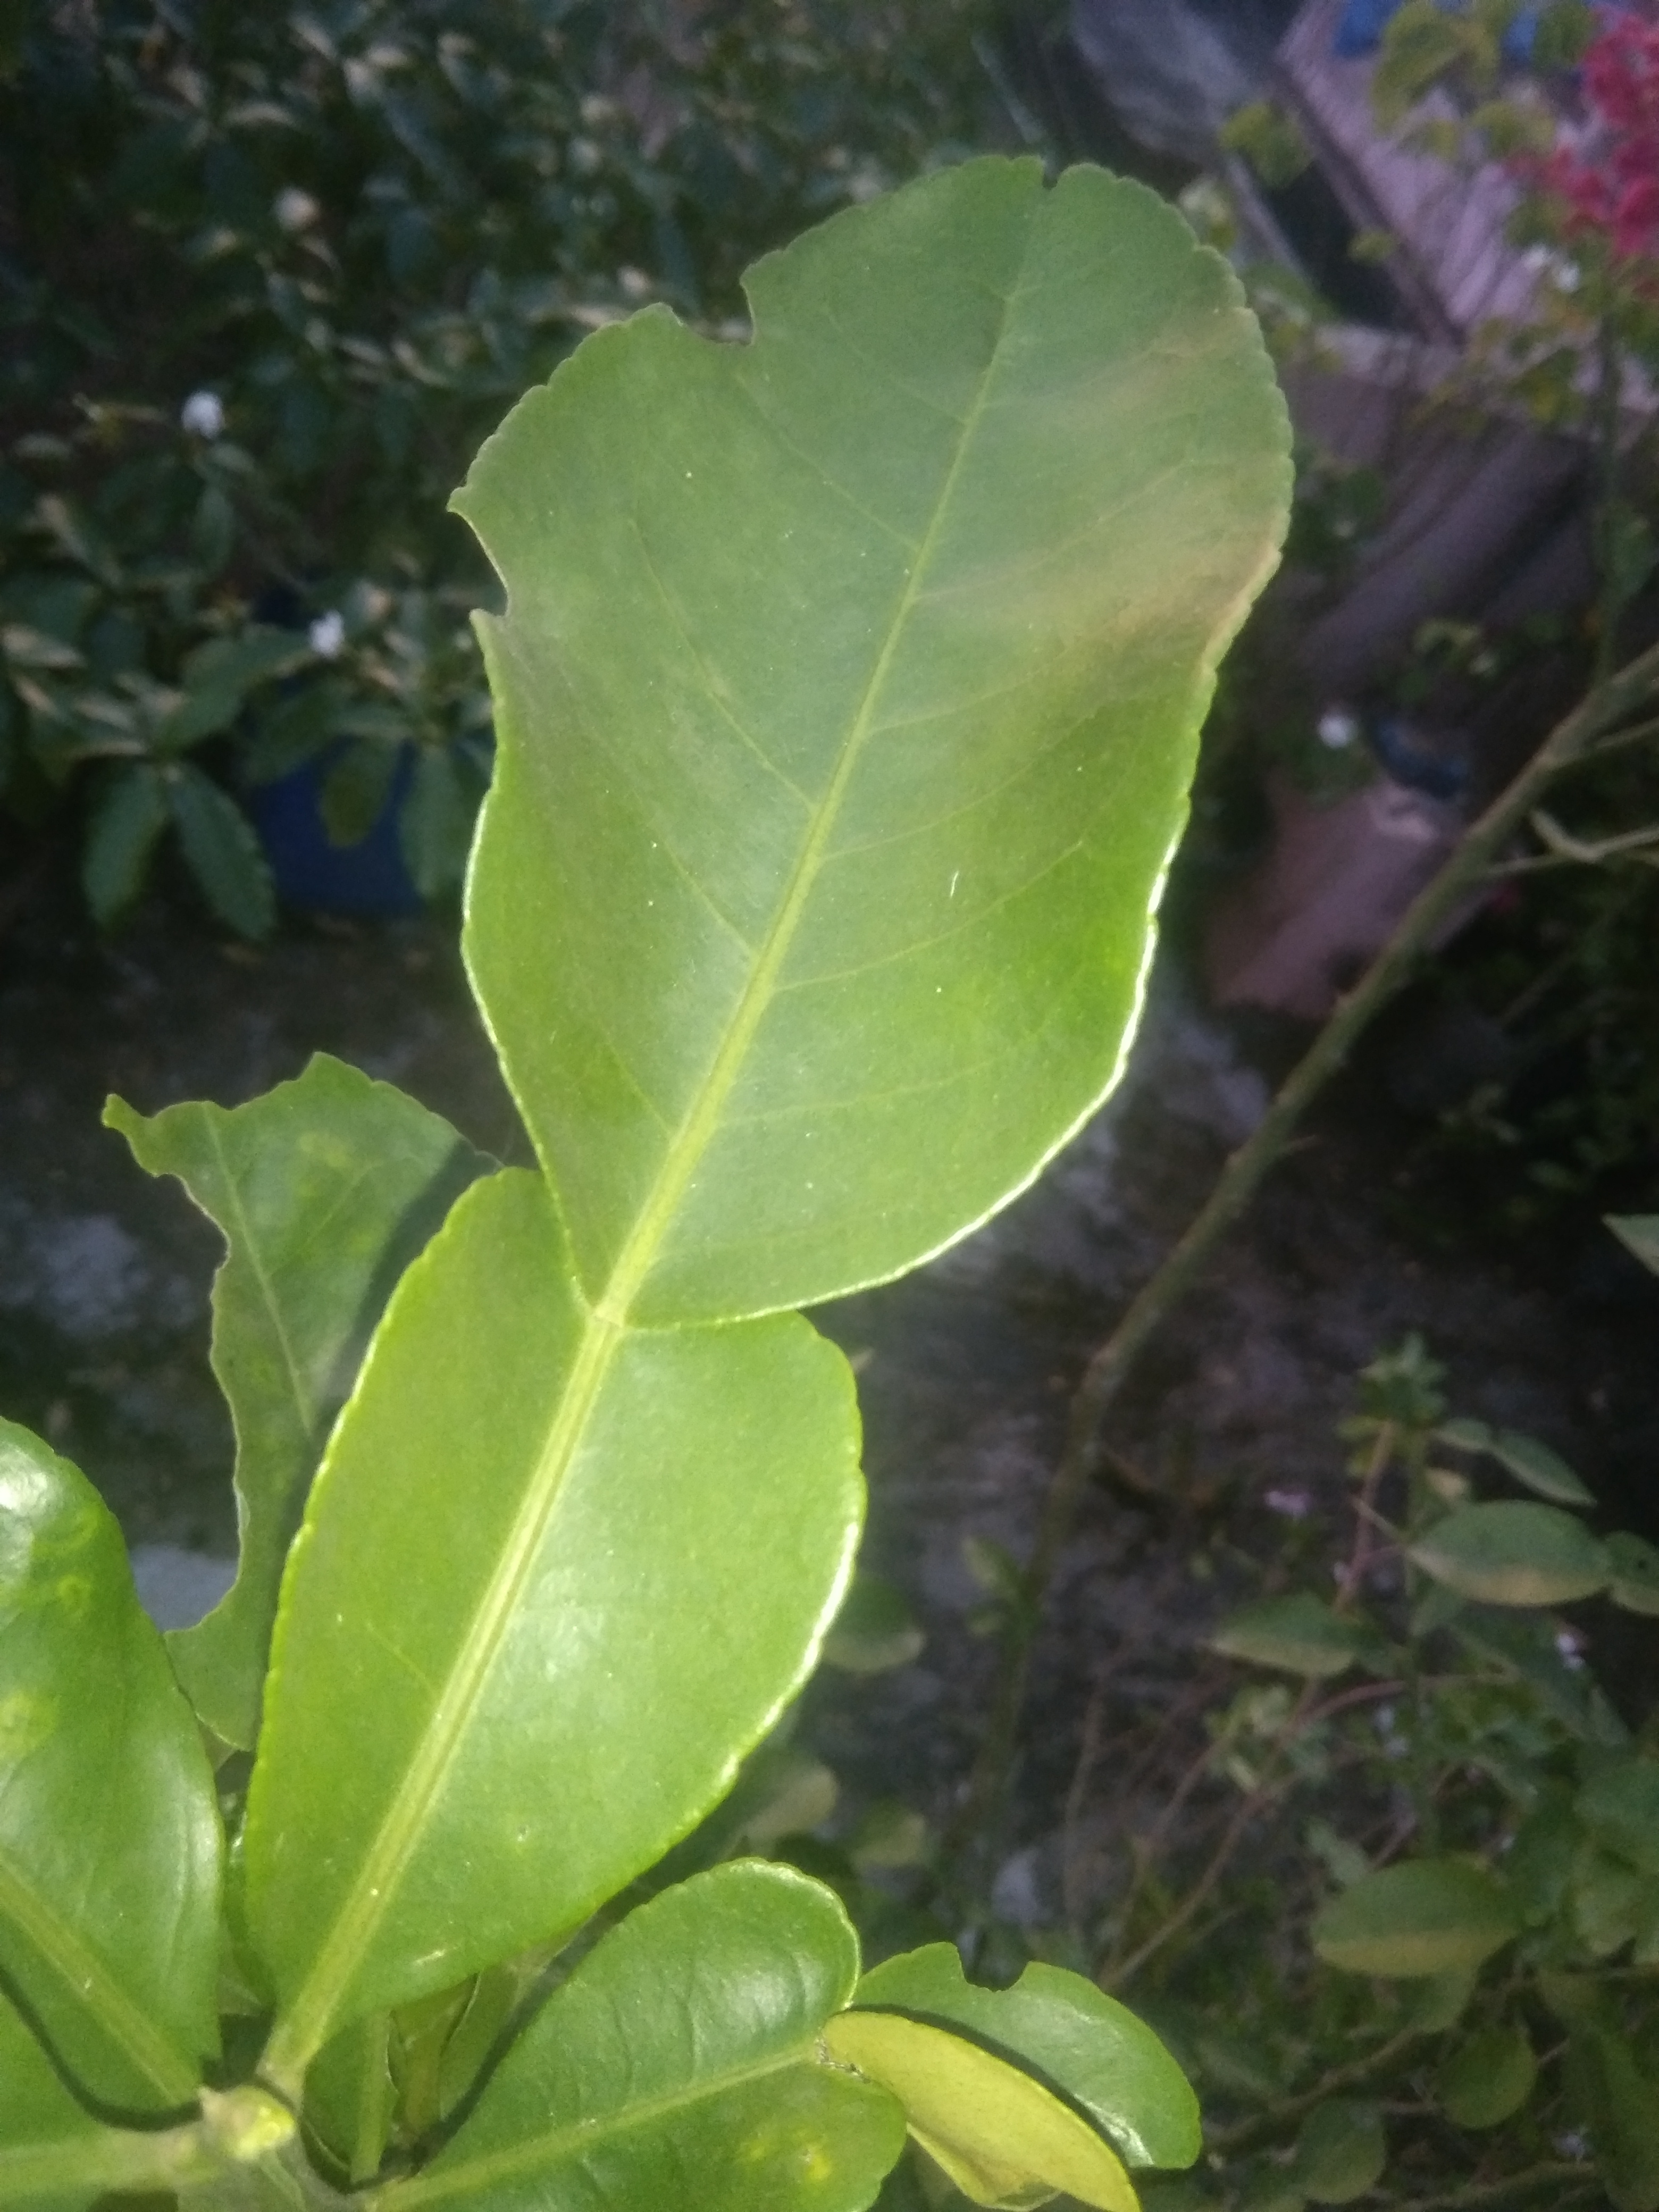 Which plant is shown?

lemon
